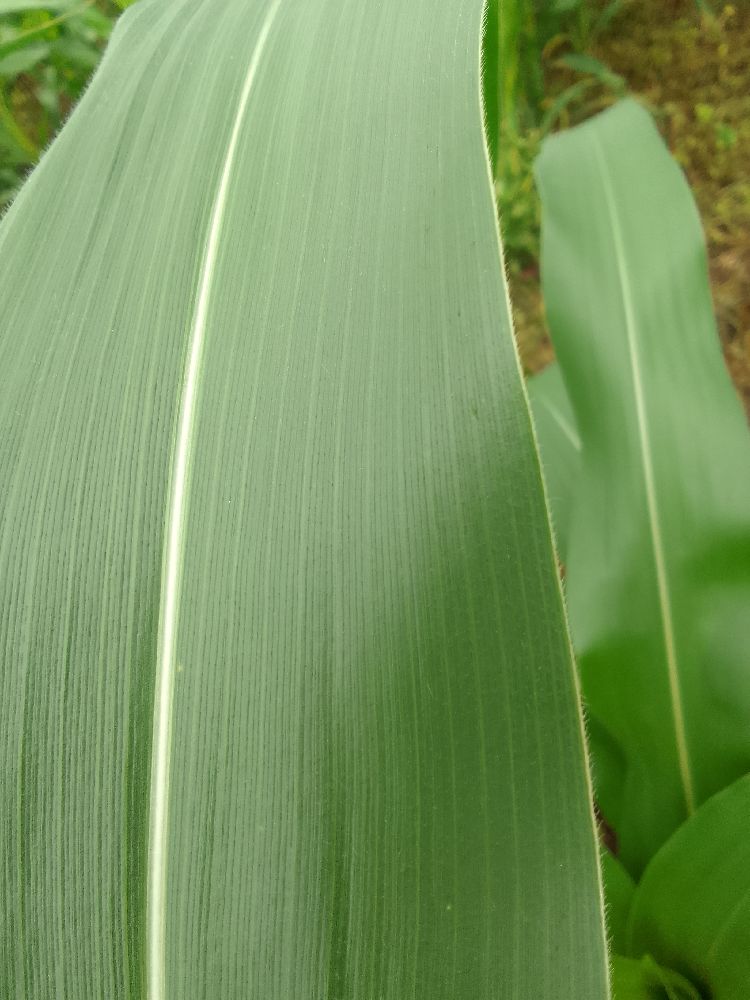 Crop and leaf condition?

maize, healthy
